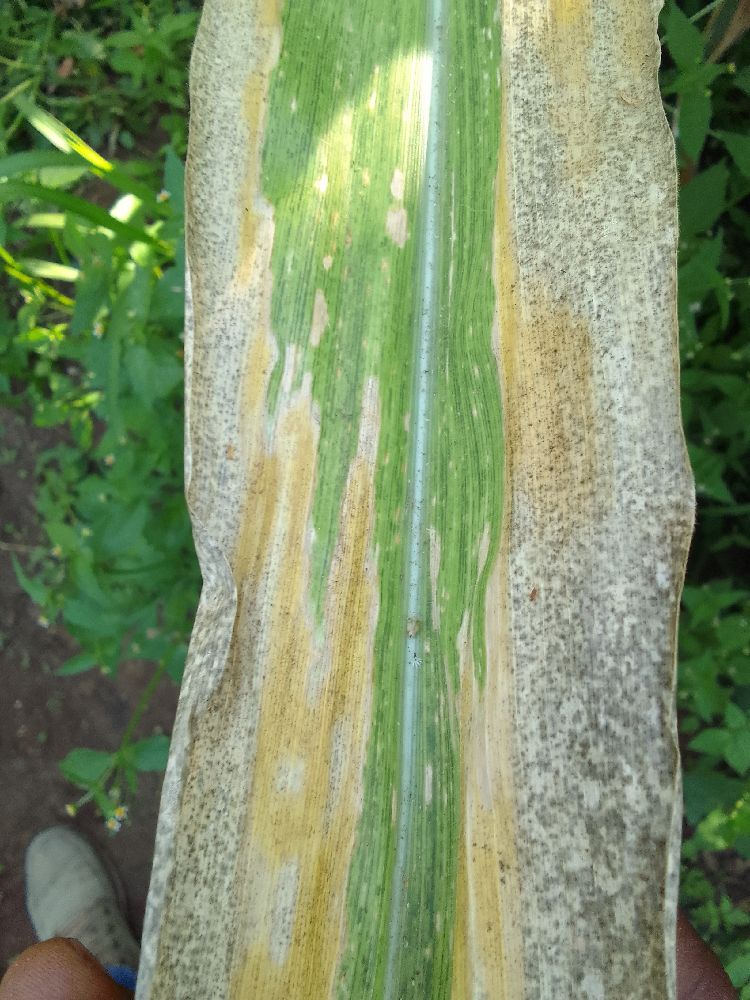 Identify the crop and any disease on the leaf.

maize, maize lethal necrosis
